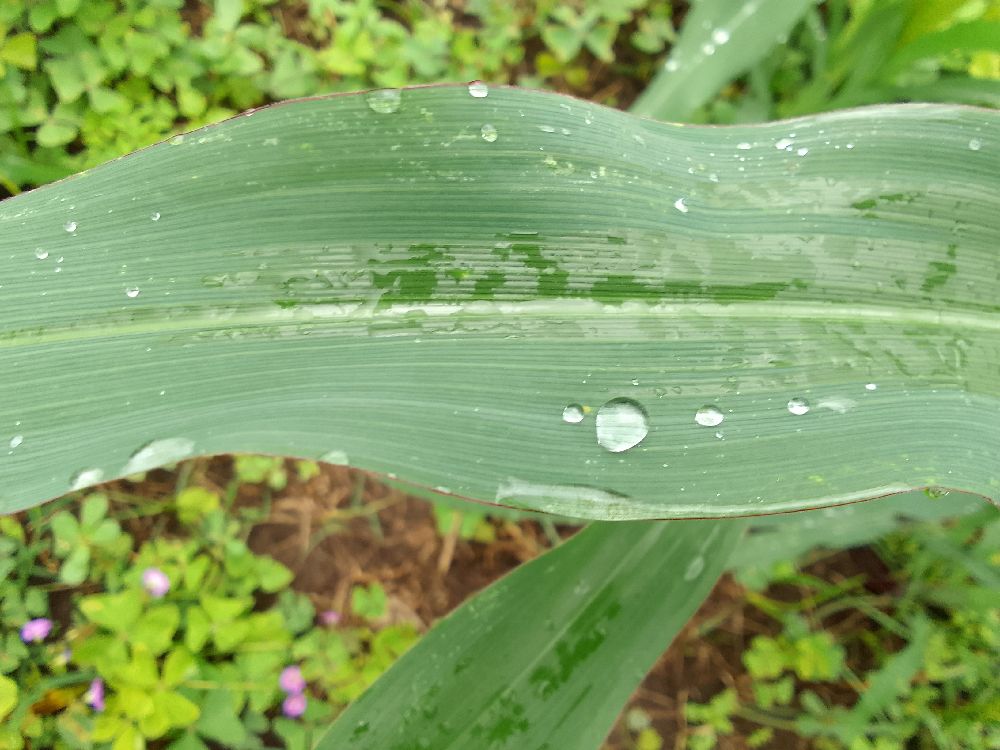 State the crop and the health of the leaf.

maize, healthy
